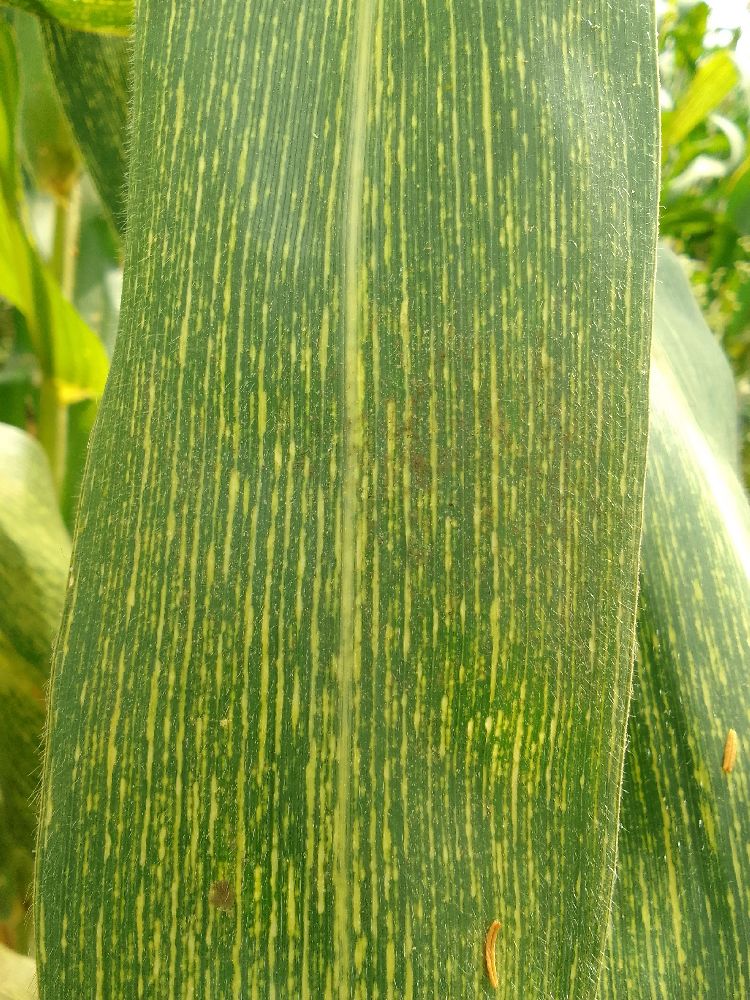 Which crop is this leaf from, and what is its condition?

maize, maize streak virus
